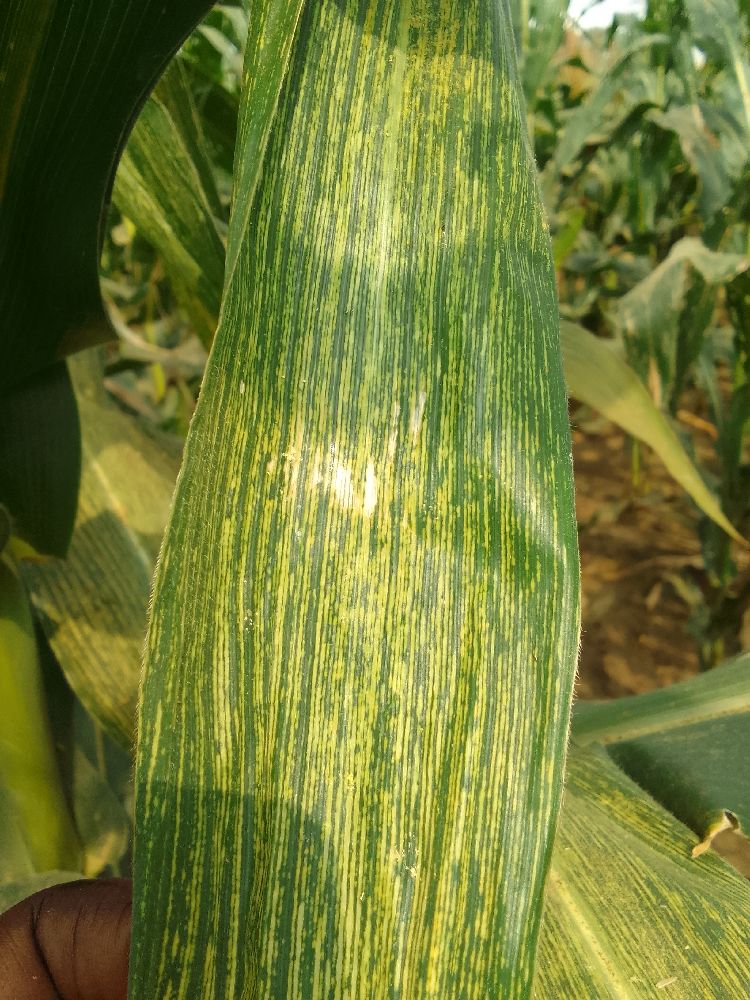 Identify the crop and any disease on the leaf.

maize, maize streak virus
